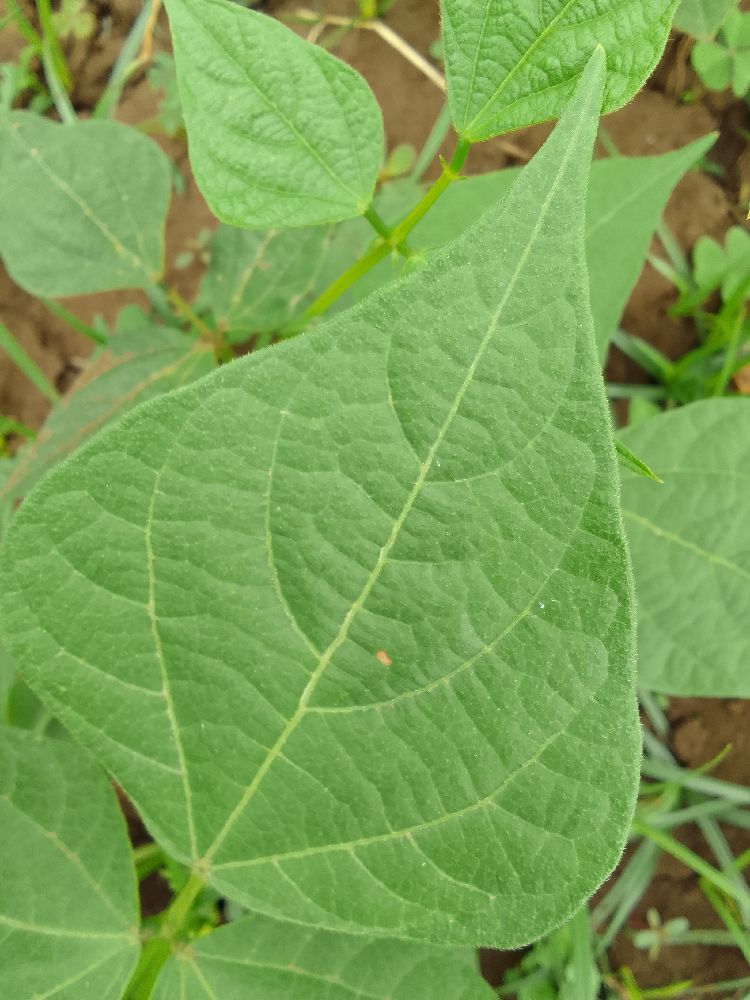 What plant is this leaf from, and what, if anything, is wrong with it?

common bean, healthy
